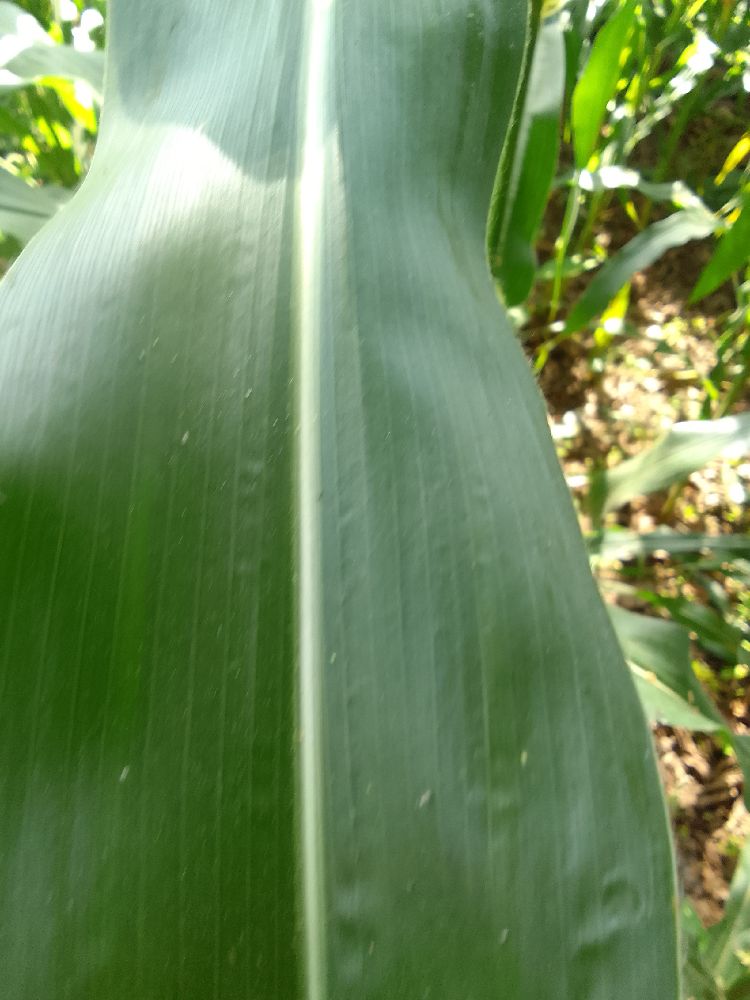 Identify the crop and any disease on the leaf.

maize, healthy
